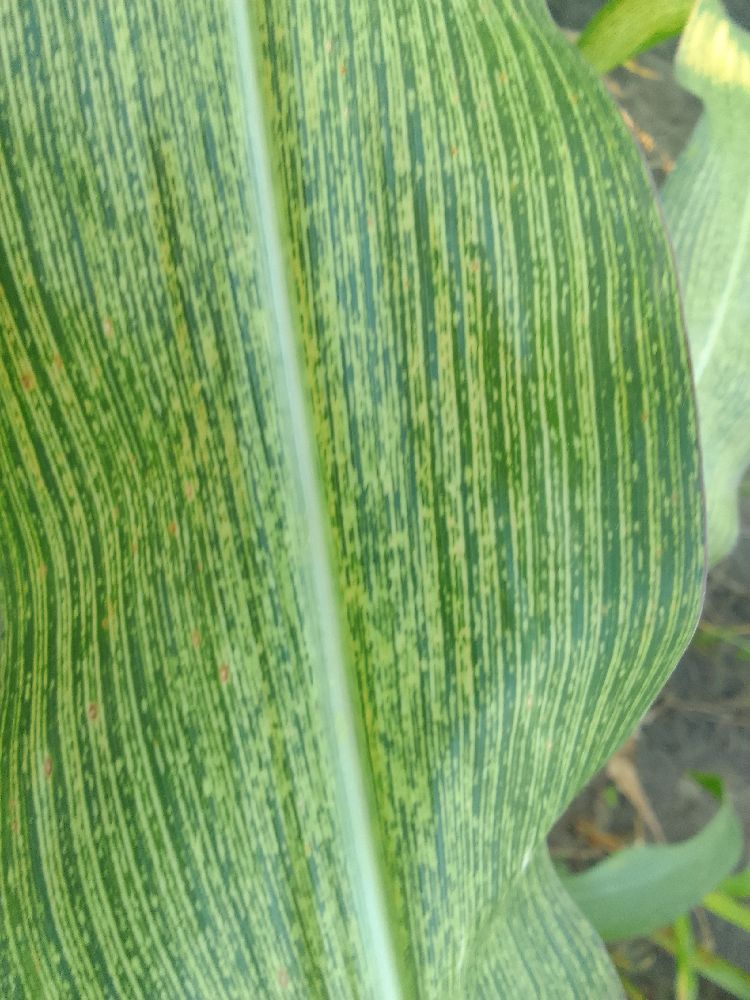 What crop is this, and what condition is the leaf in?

maize, maize streak virus
